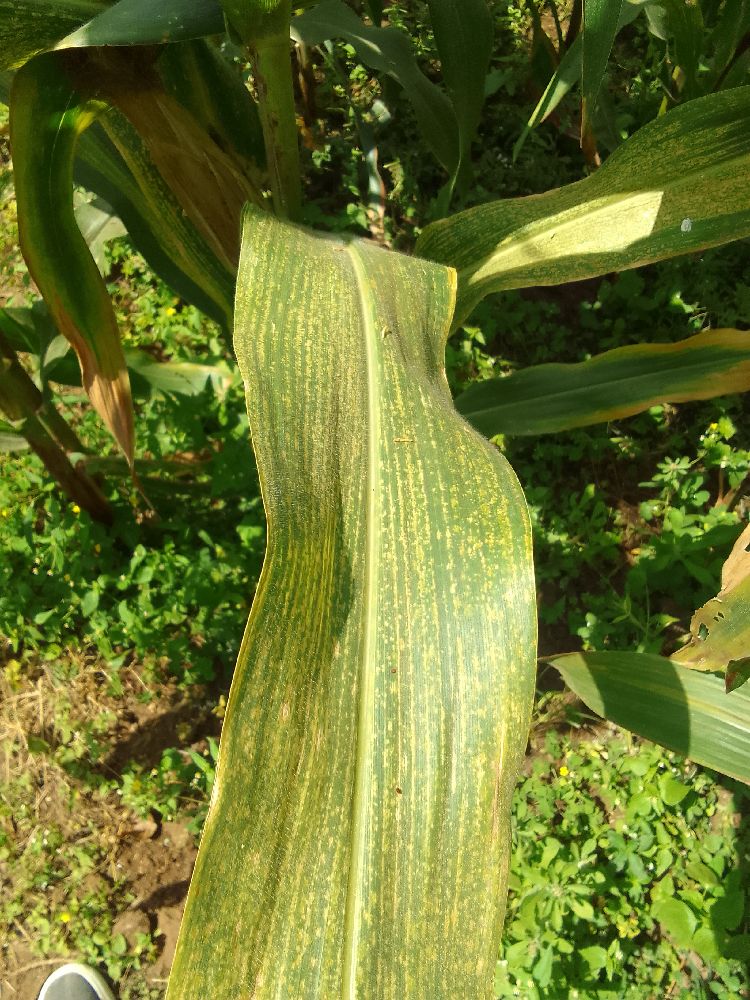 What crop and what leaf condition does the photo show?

maize, maize streak virus
